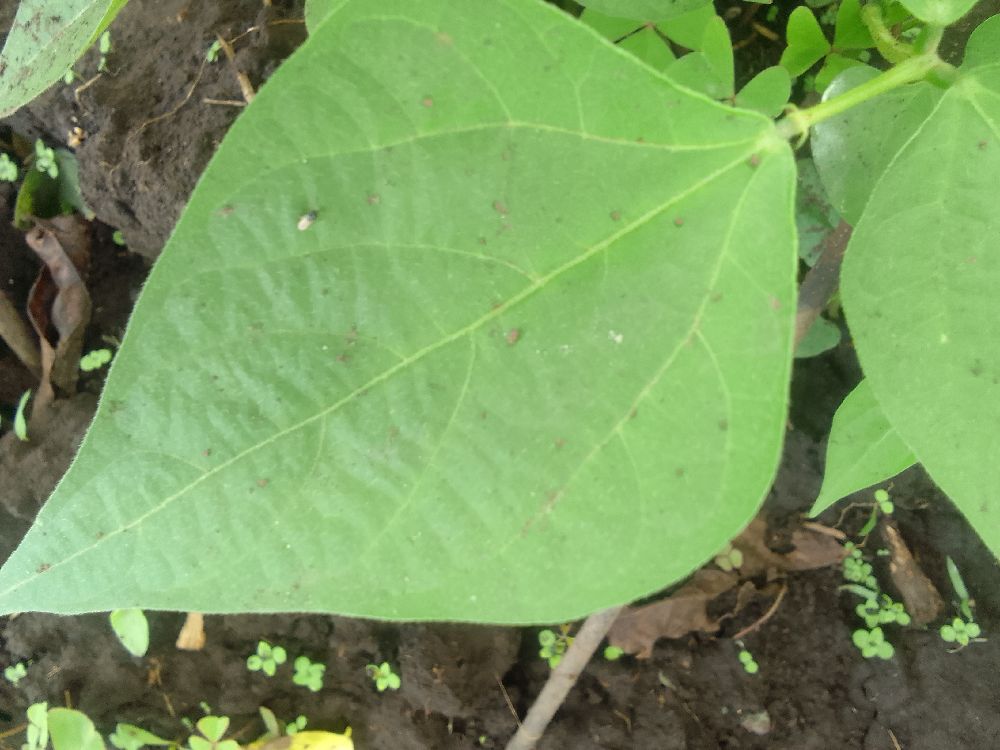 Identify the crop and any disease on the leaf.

common bean, healthy
